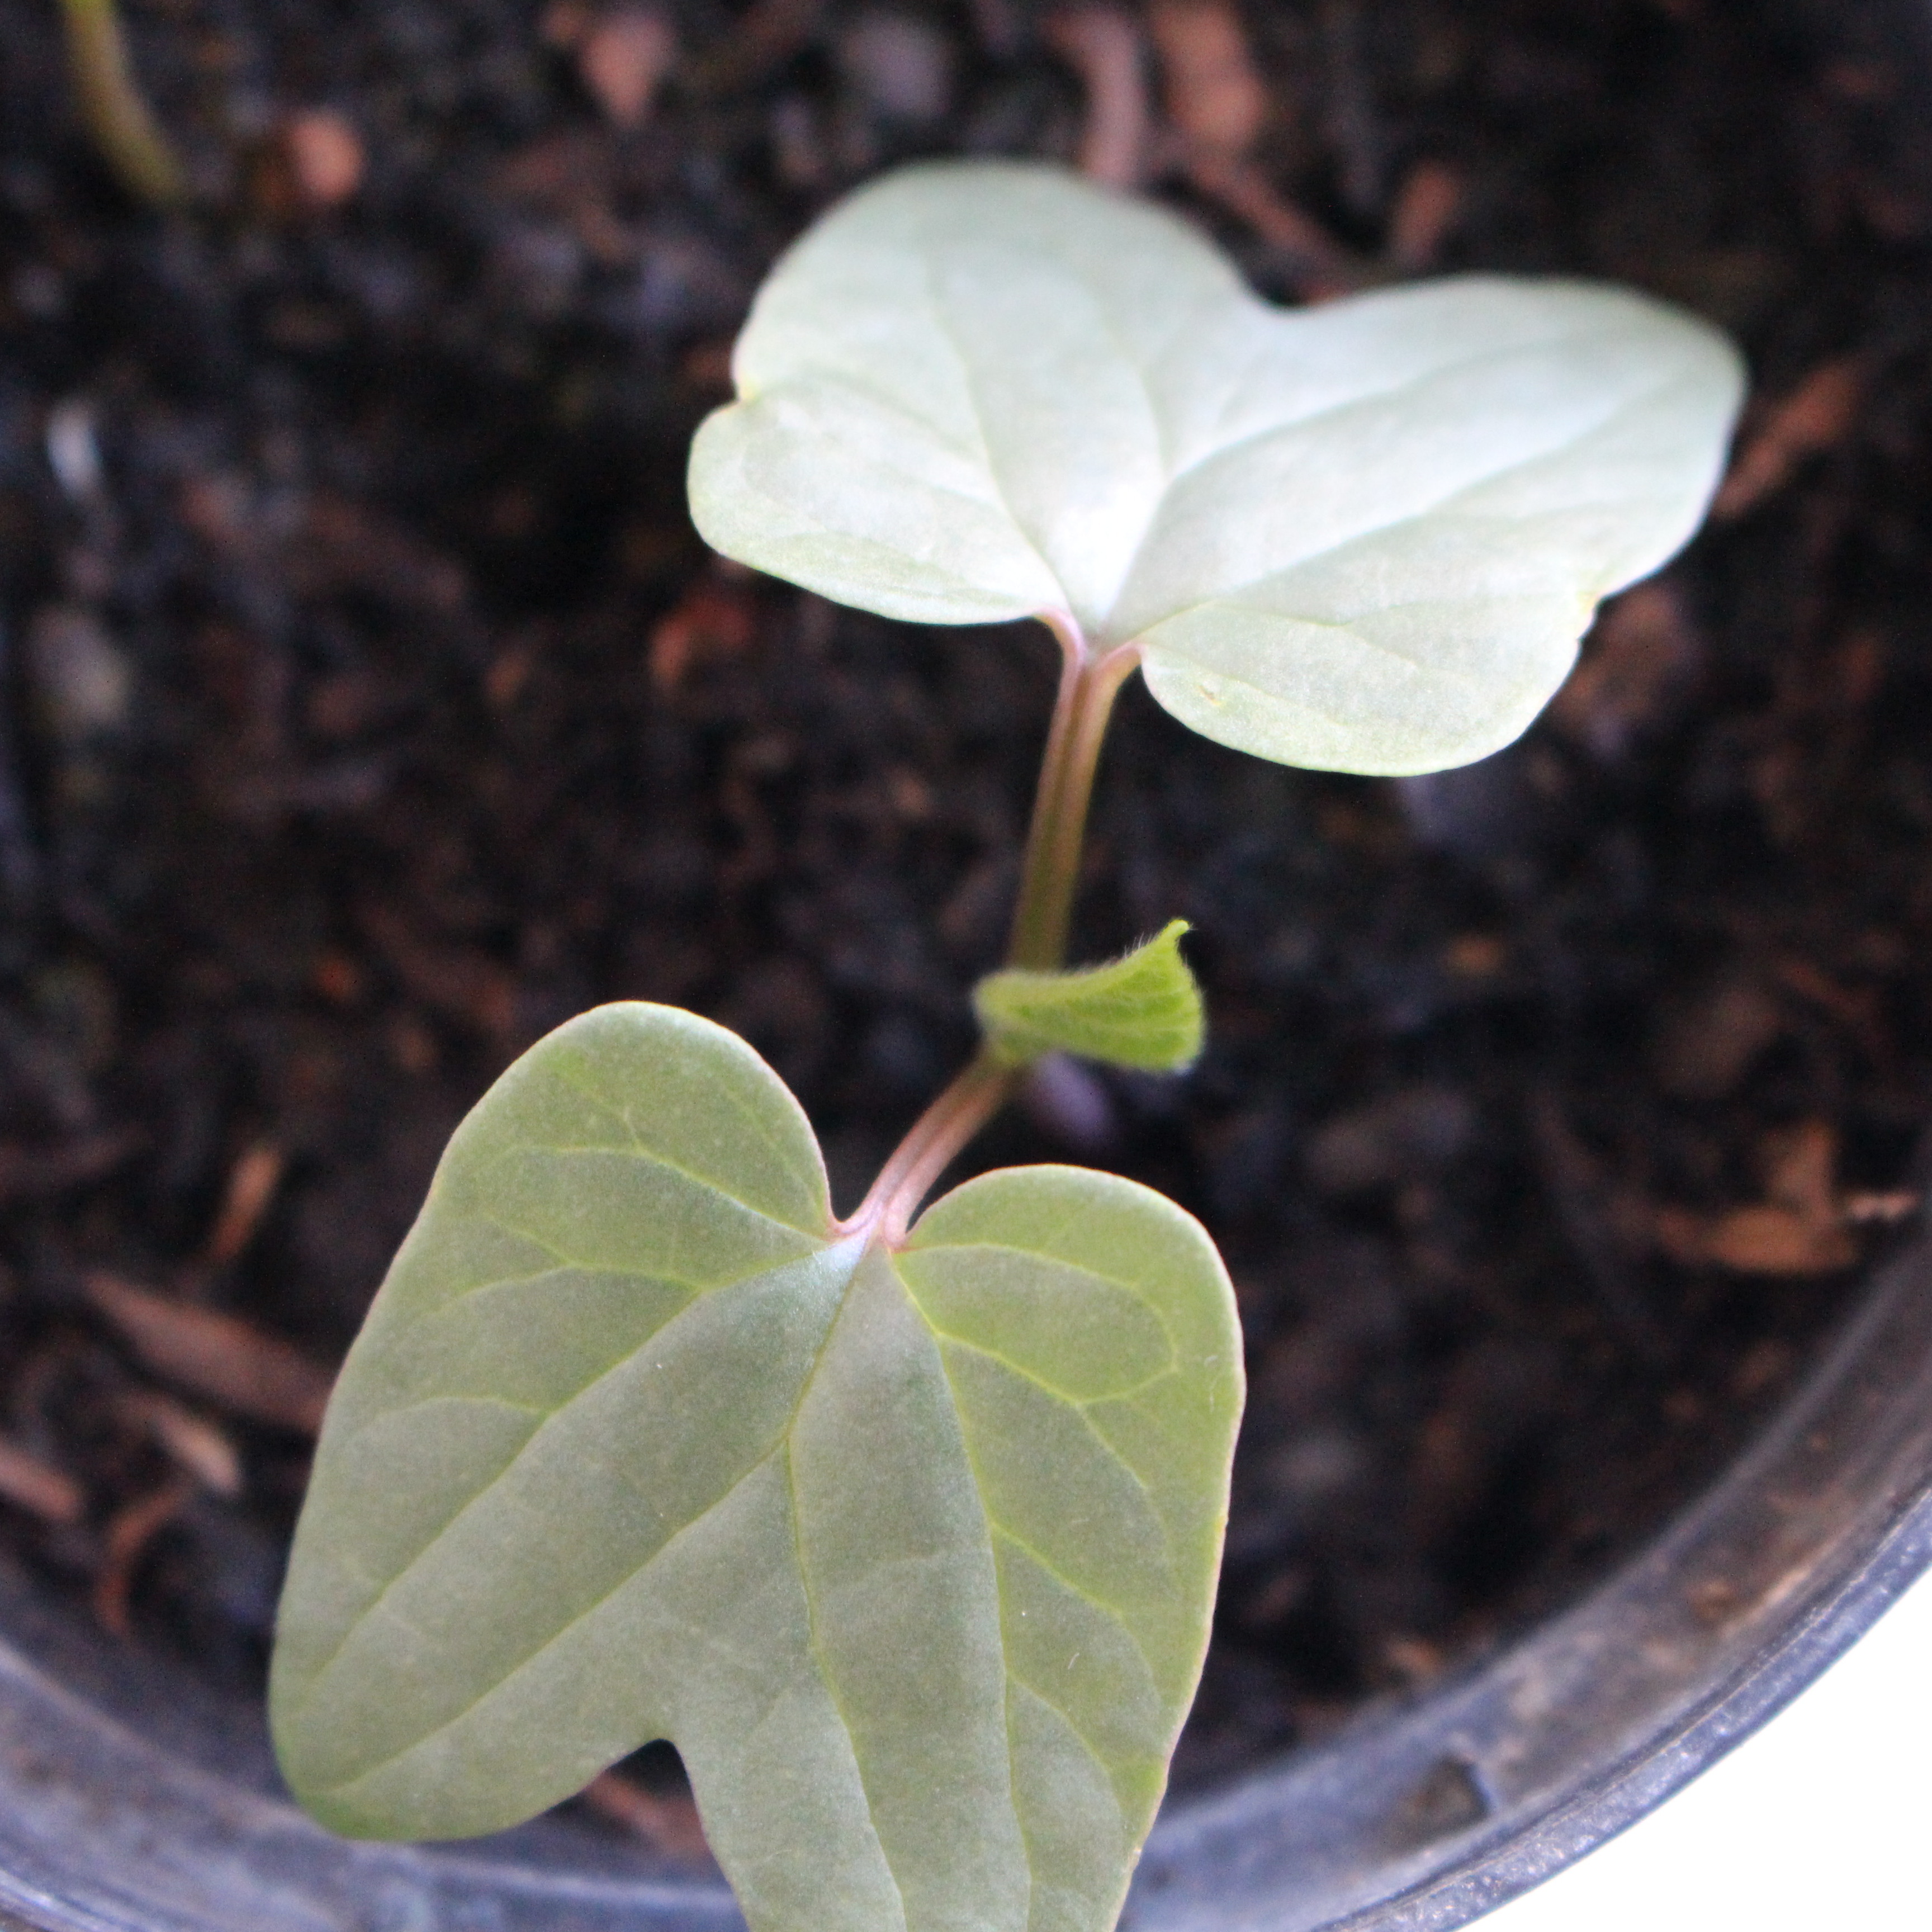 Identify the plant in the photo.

Convolvulus arvensis
